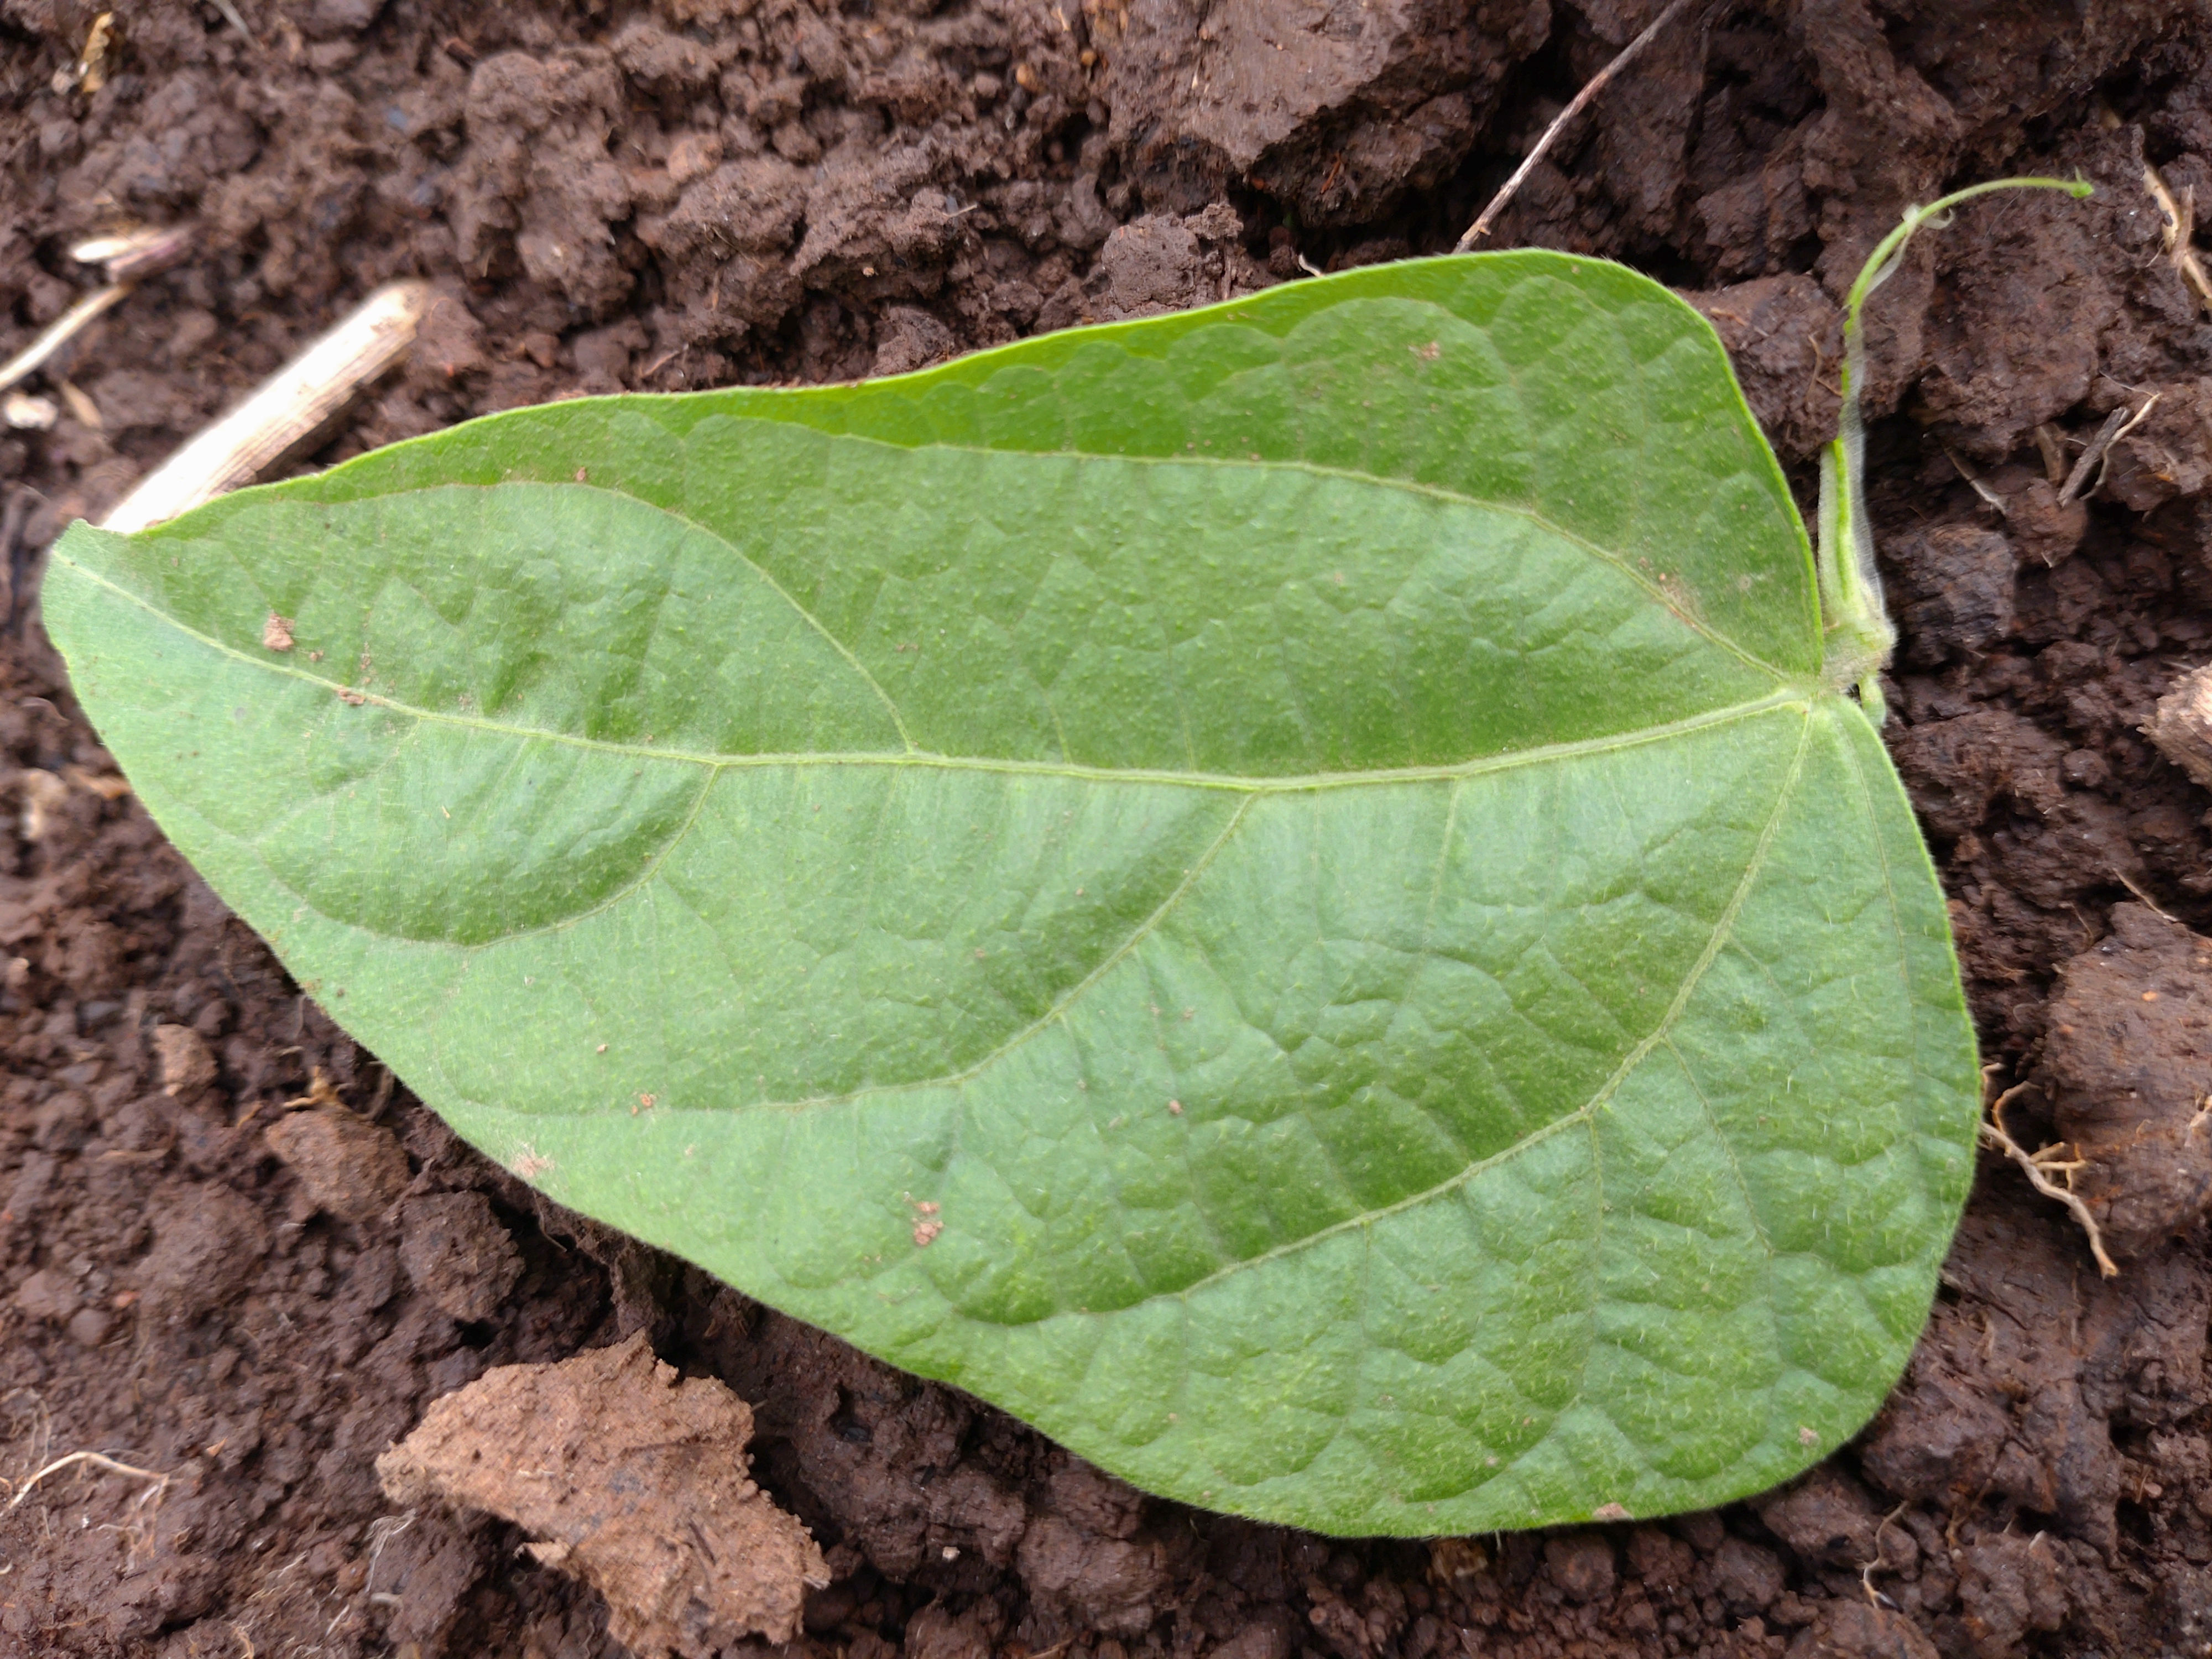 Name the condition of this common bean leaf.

healthy
